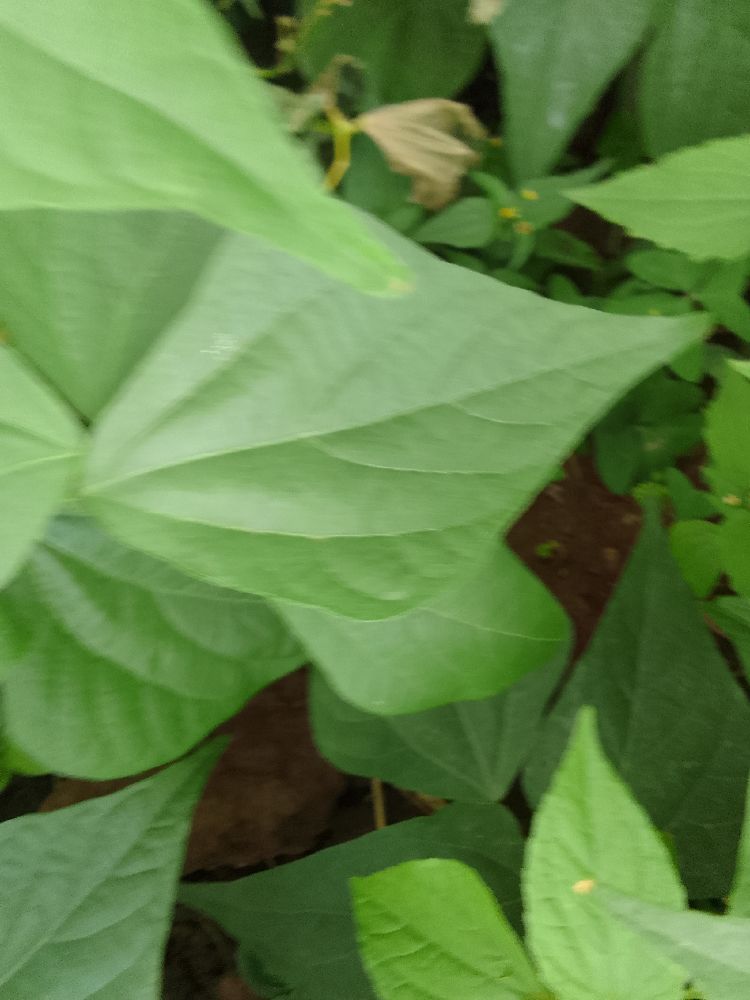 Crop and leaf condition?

common bean, healthy
